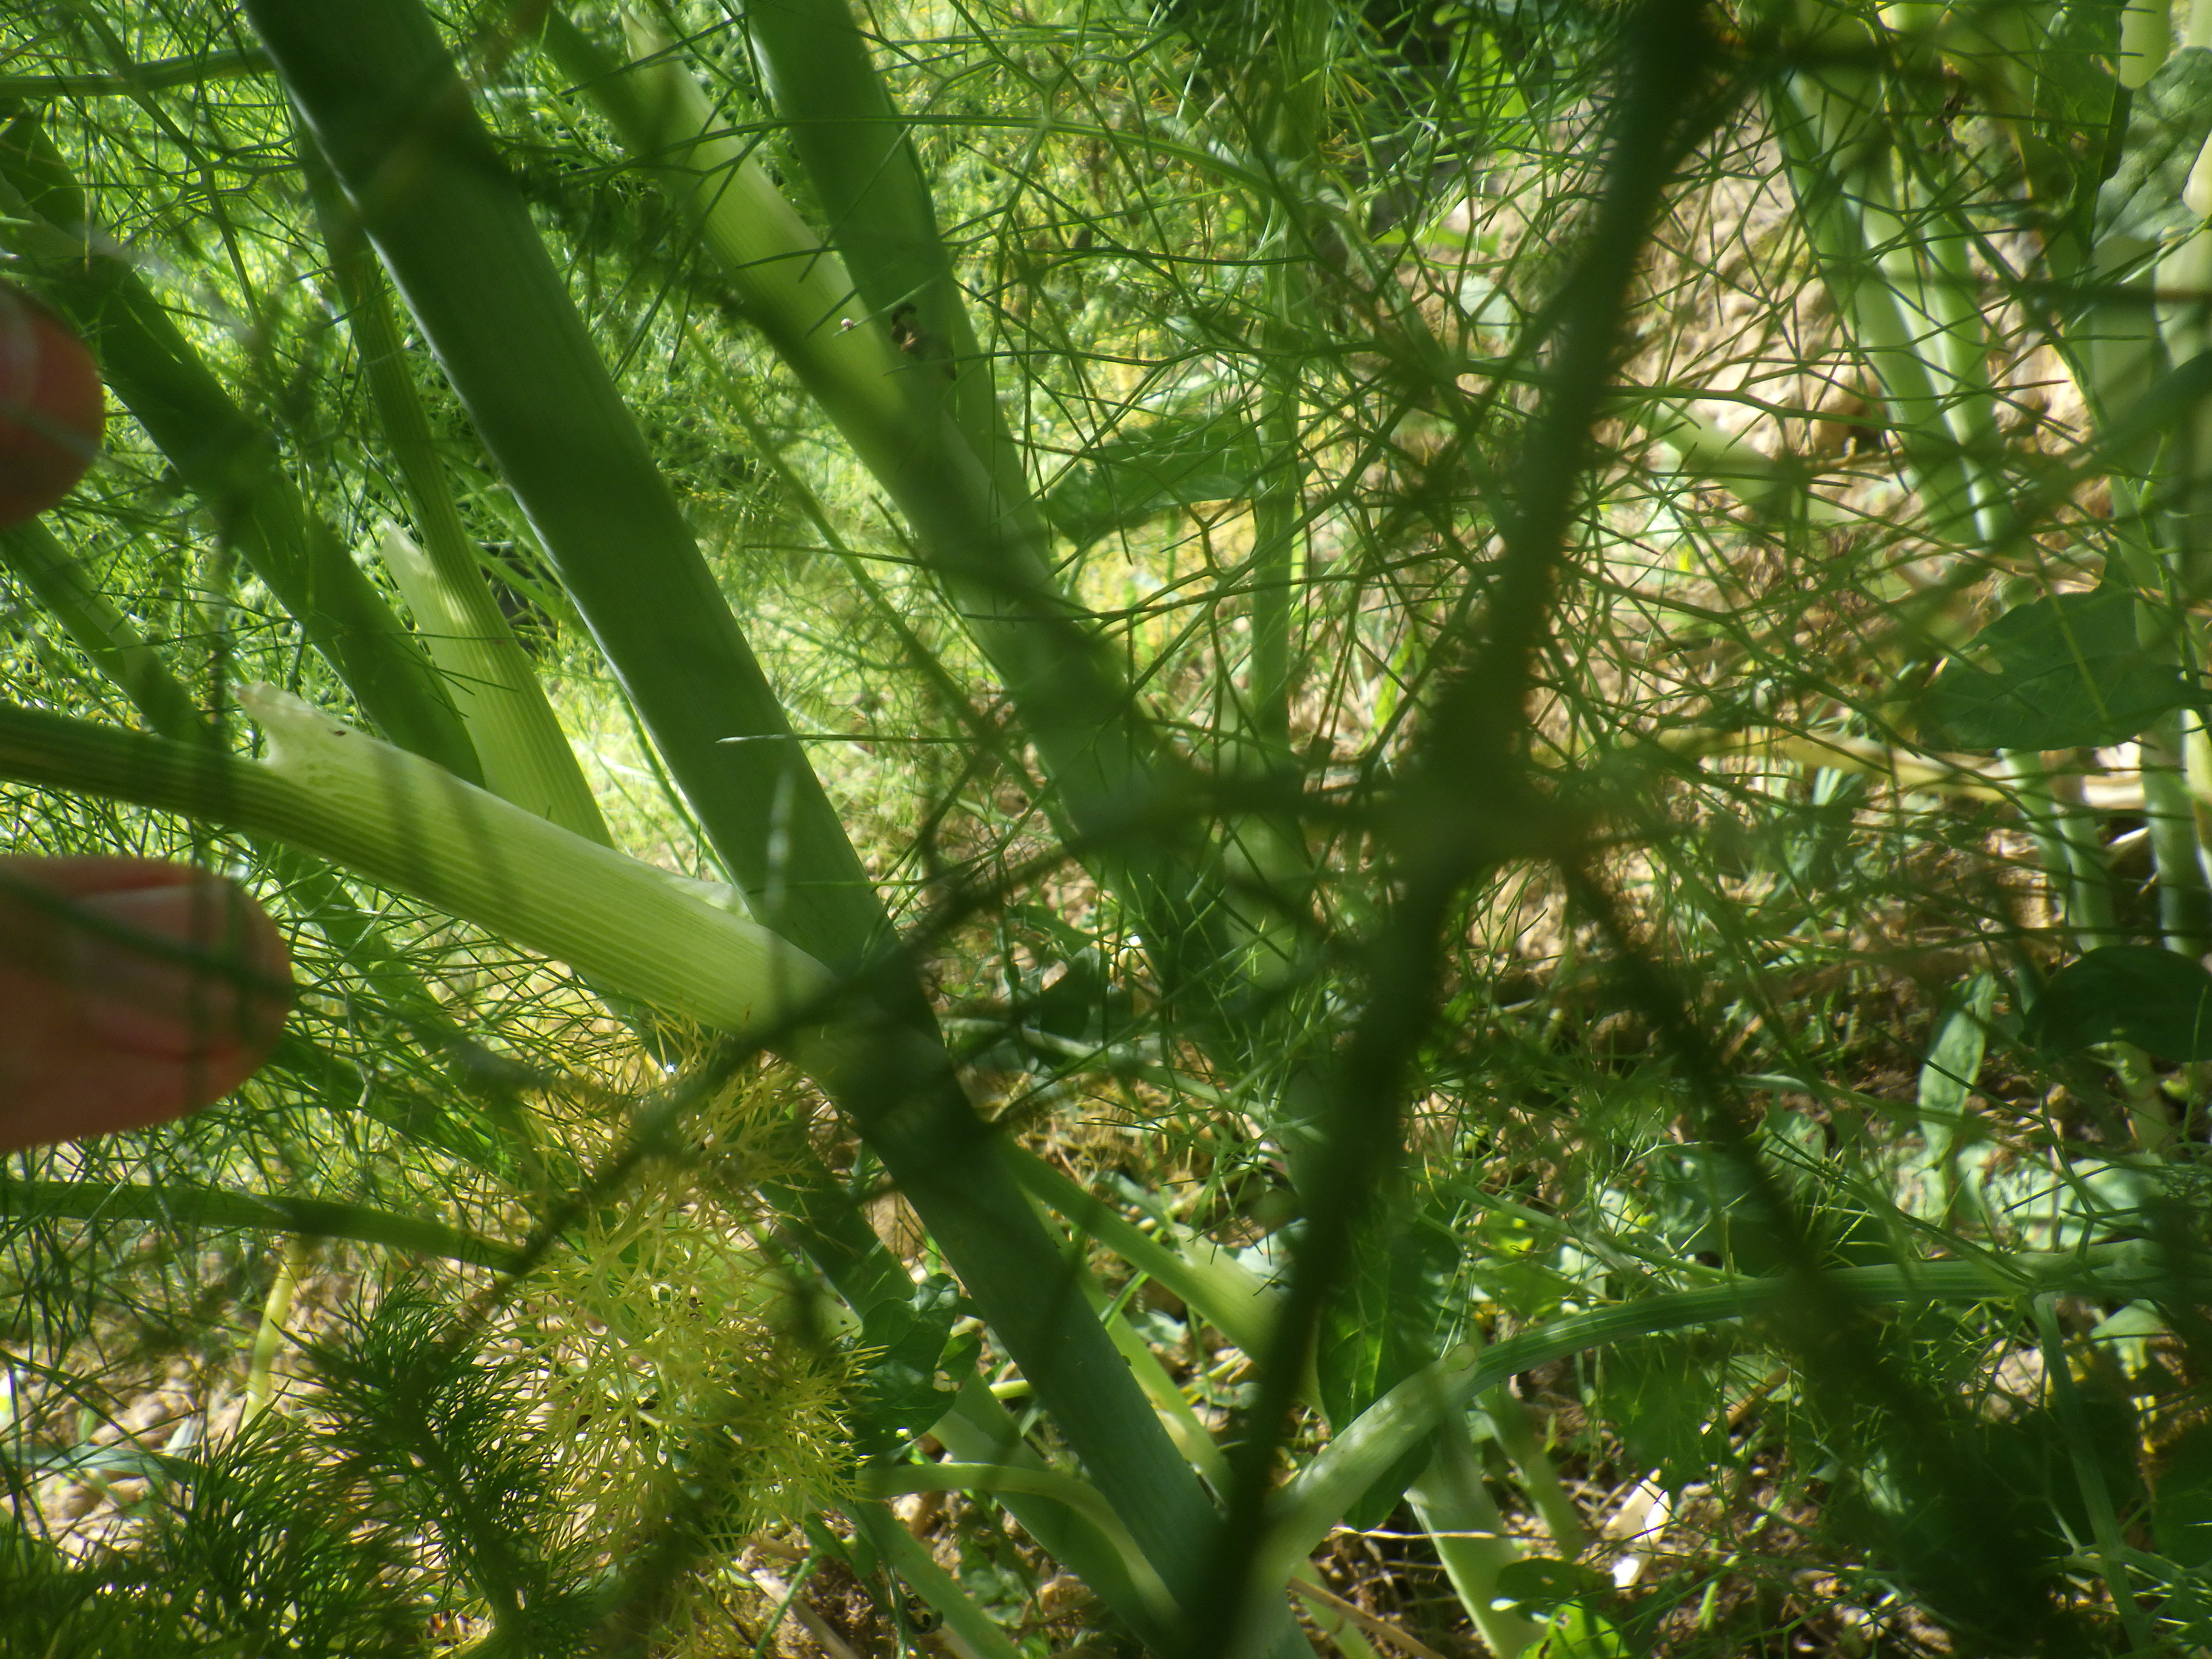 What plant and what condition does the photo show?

fennel, healthy
